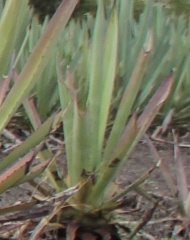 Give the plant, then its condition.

agave, sick
